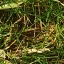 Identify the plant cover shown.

grass
